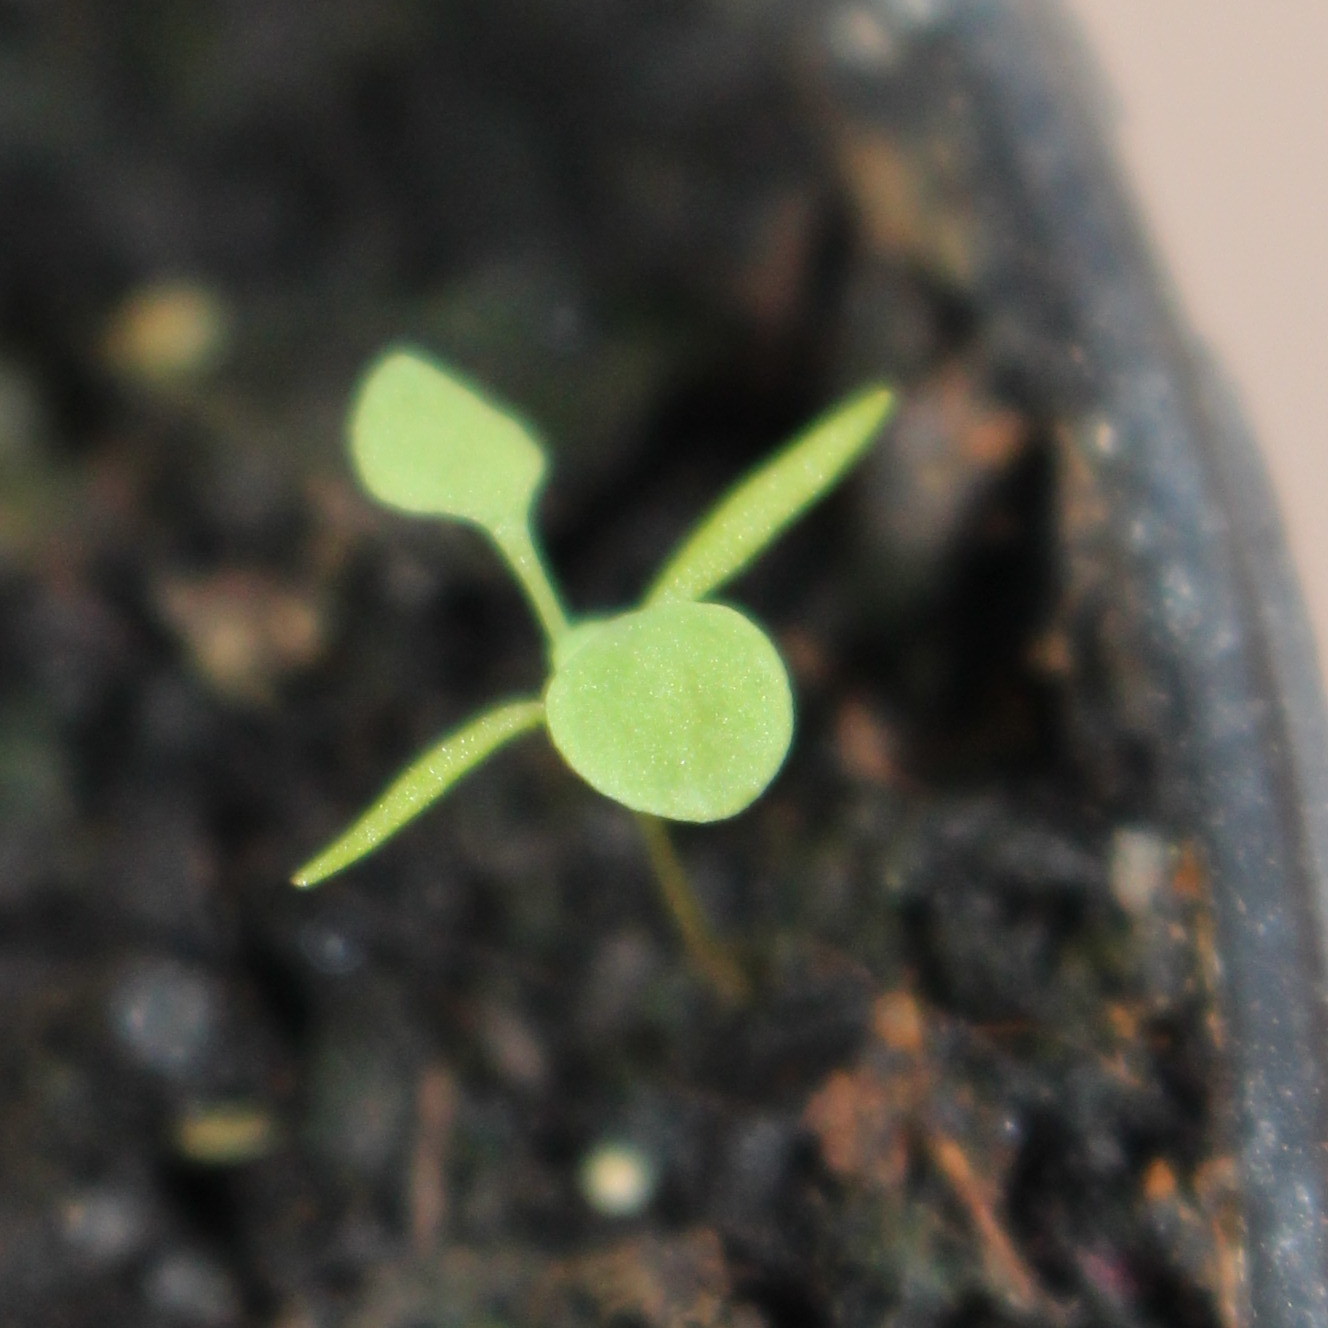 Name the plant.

Papaver rhoeas
